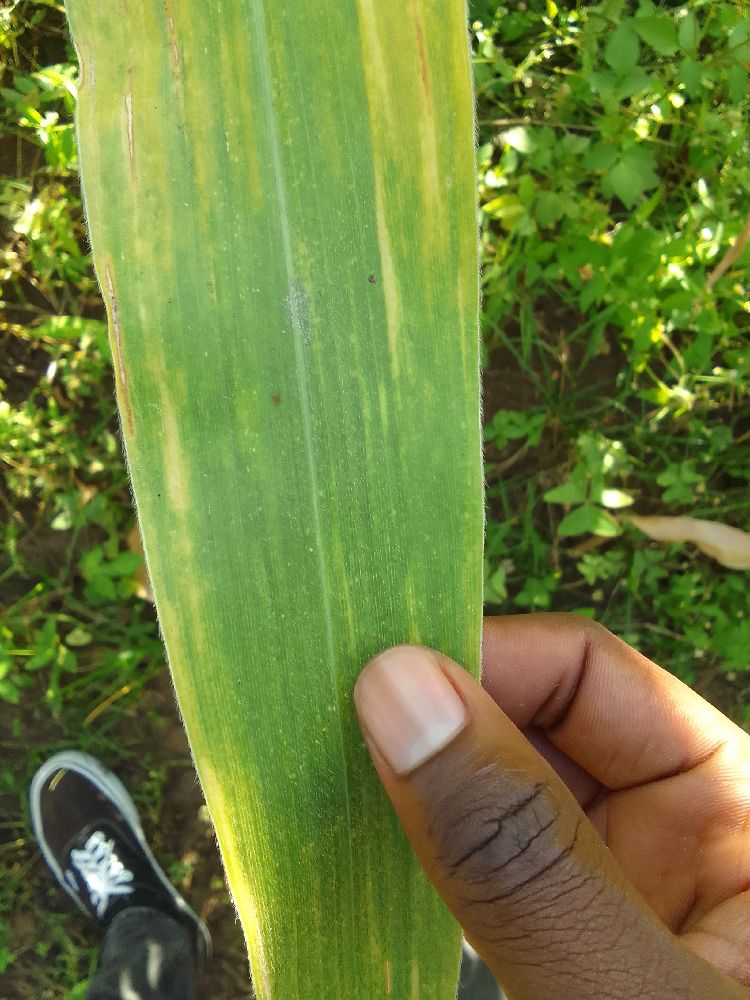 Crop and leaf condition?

maize, maize lethal necrosis
